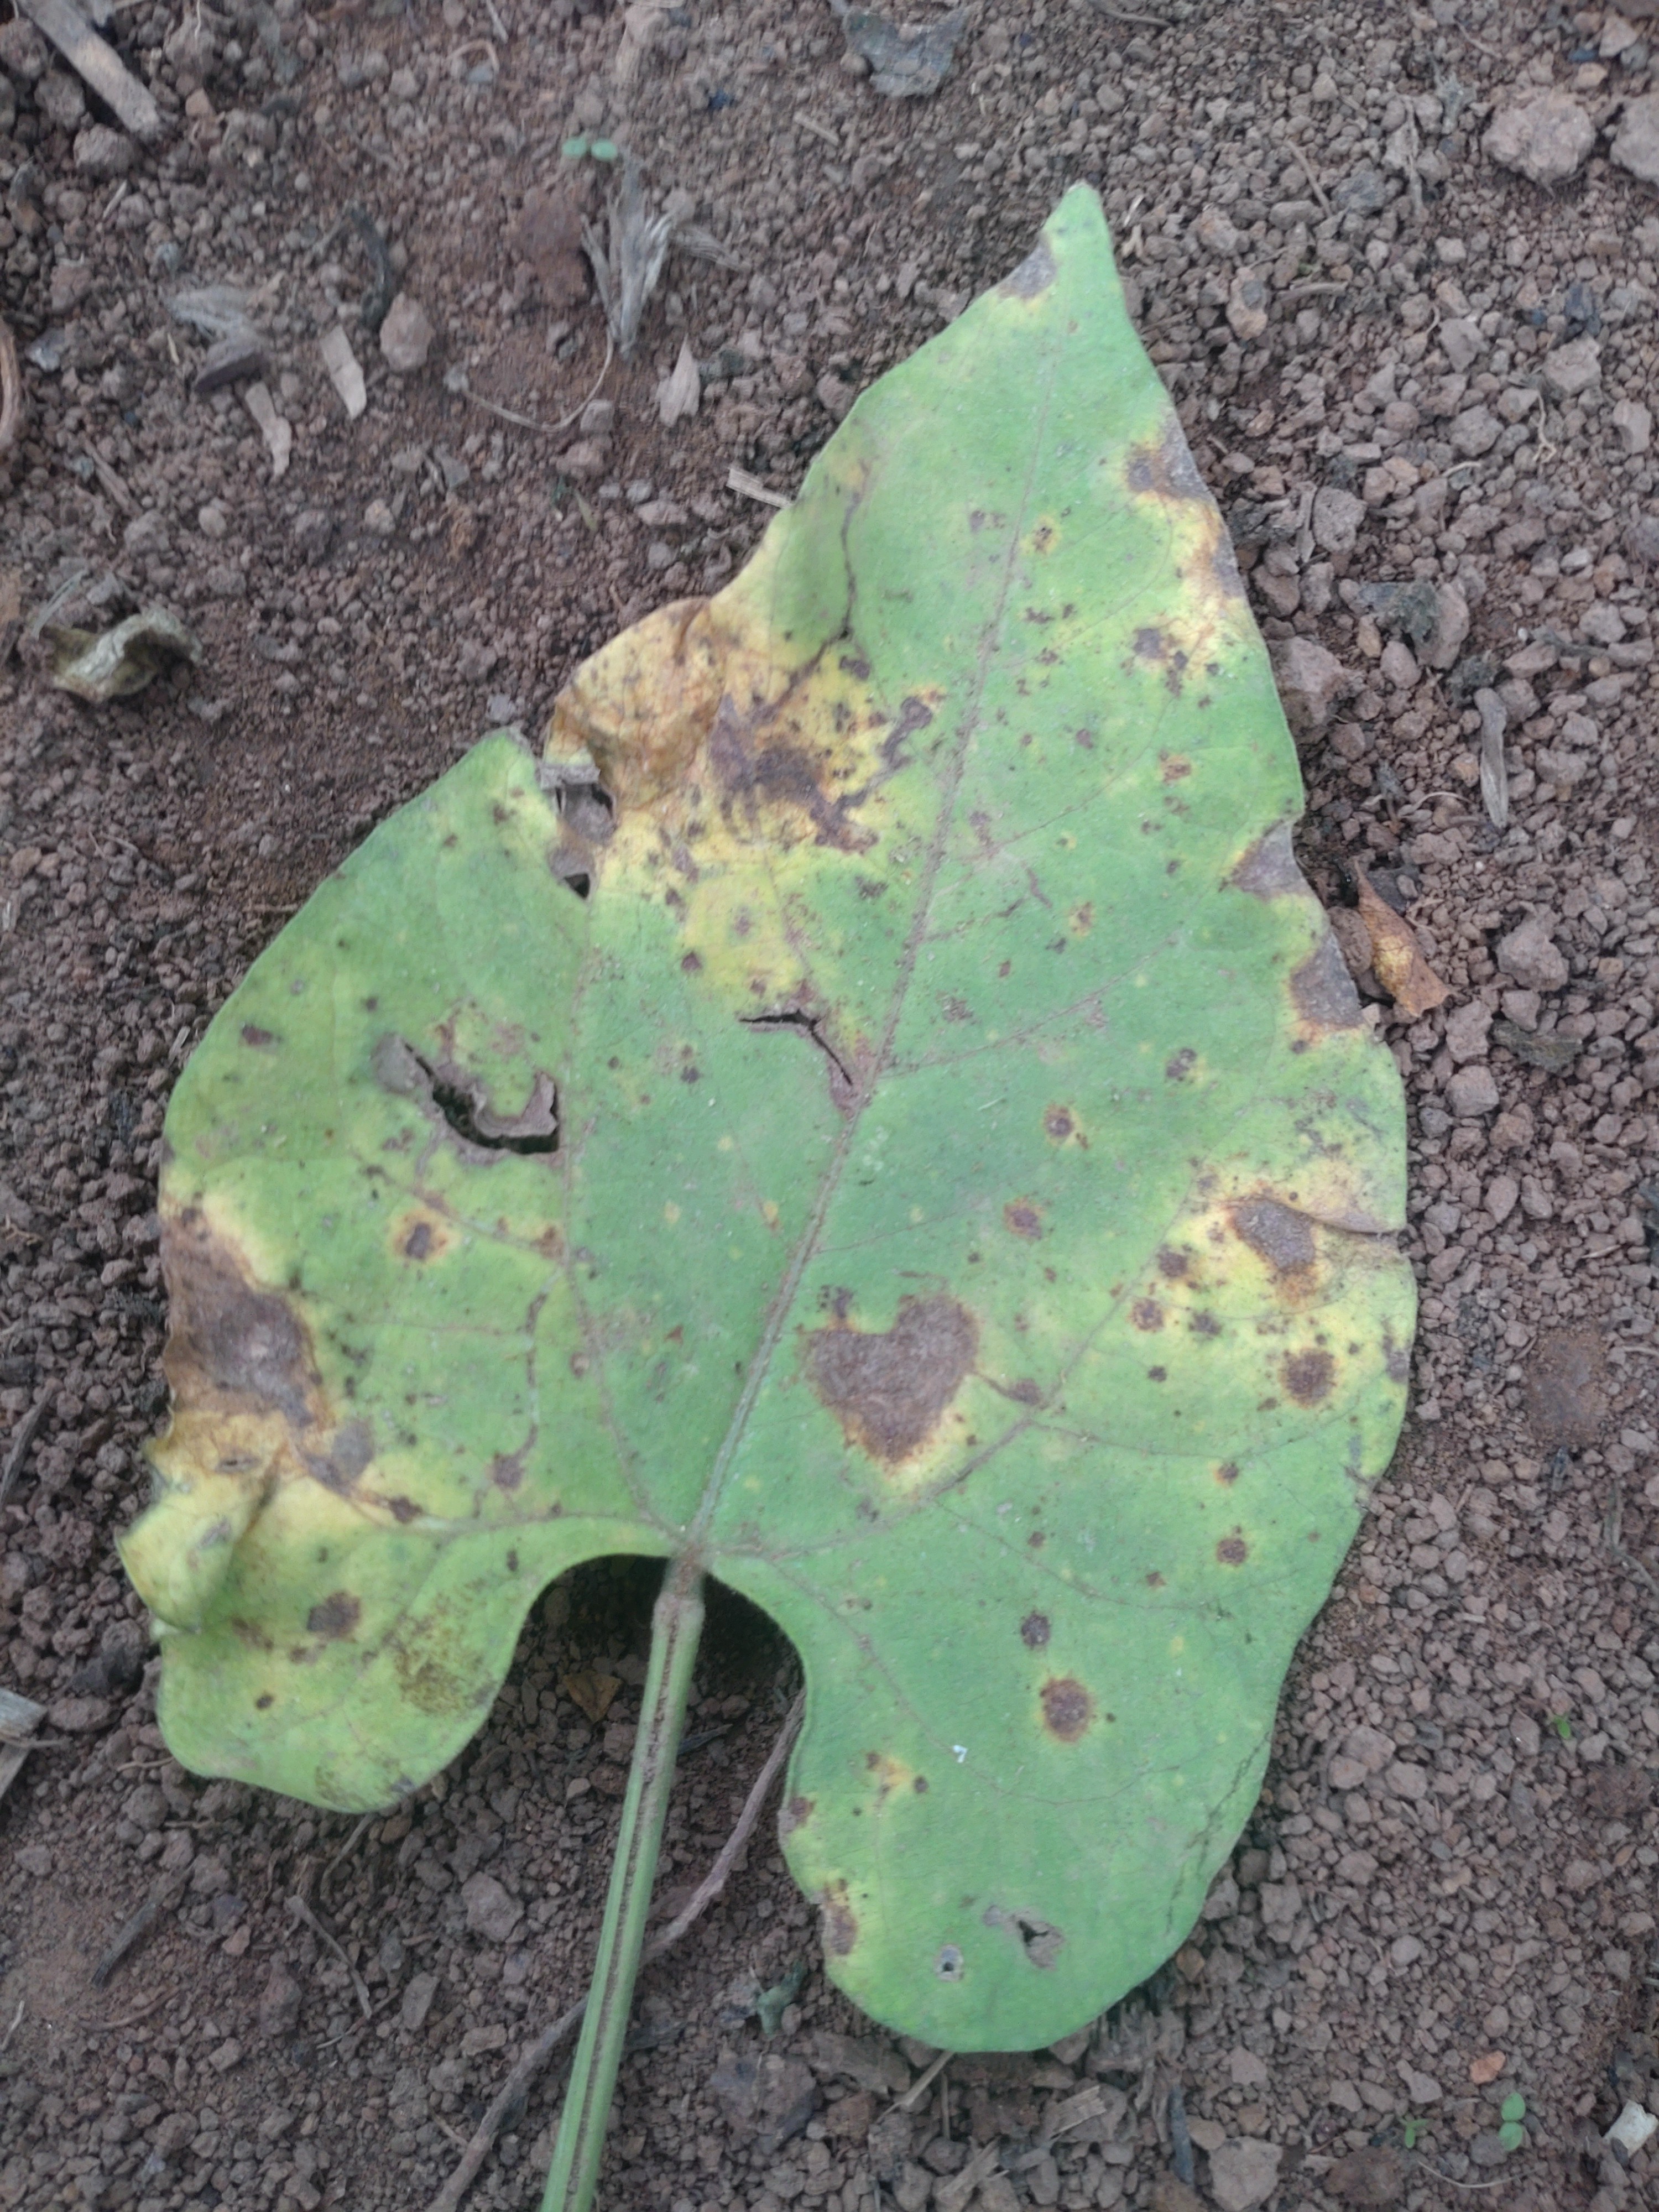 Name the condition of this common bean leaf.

rust
